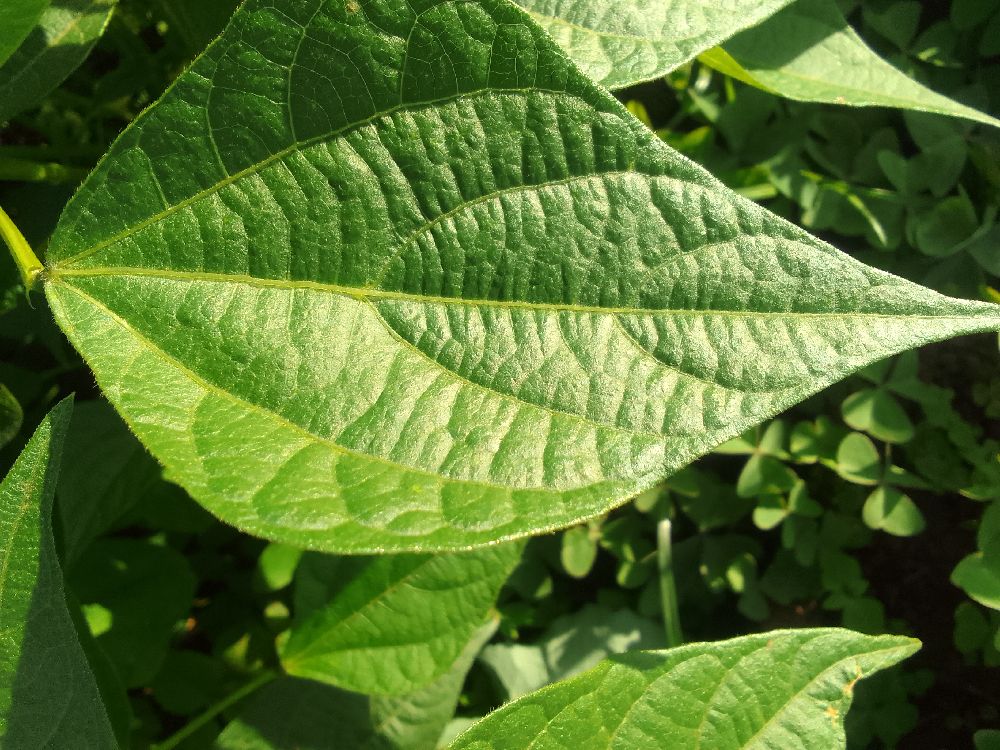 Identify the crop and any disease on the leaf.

common bean, healthy
